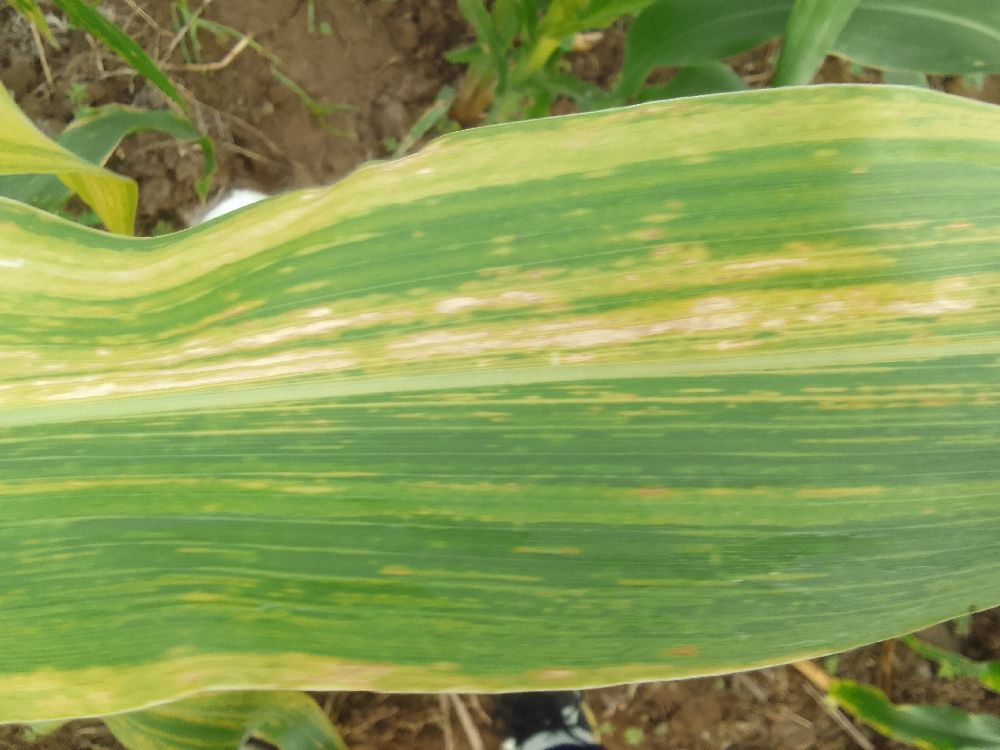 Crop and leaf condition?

maize, maize lethal necrosis
